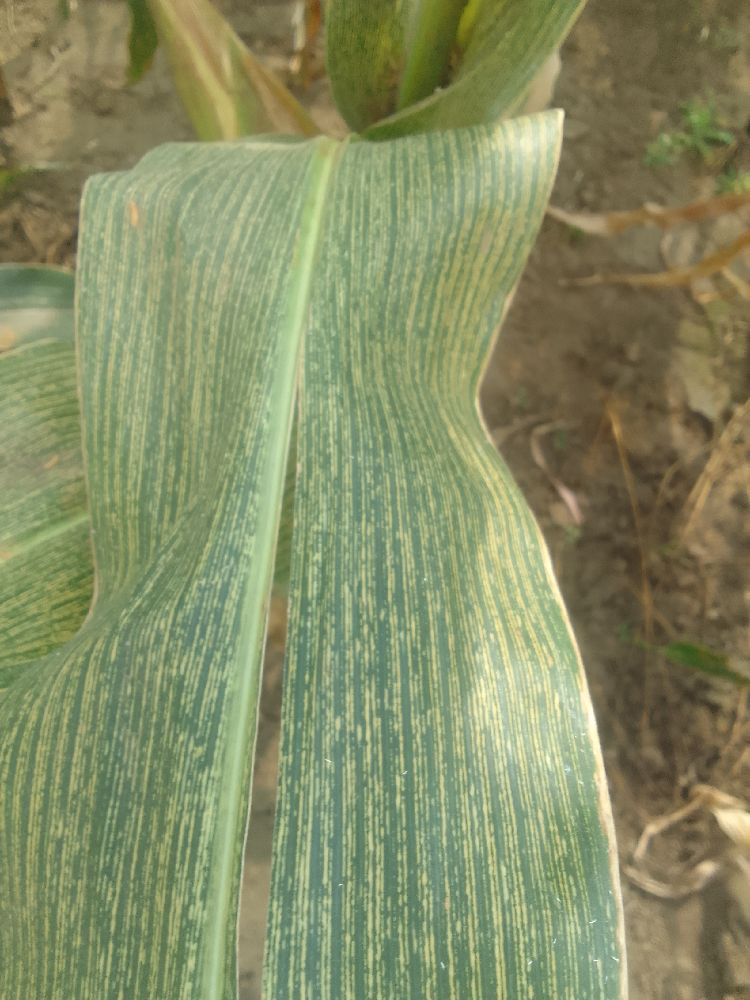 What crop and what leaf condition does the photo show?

maize, maize streak virus
